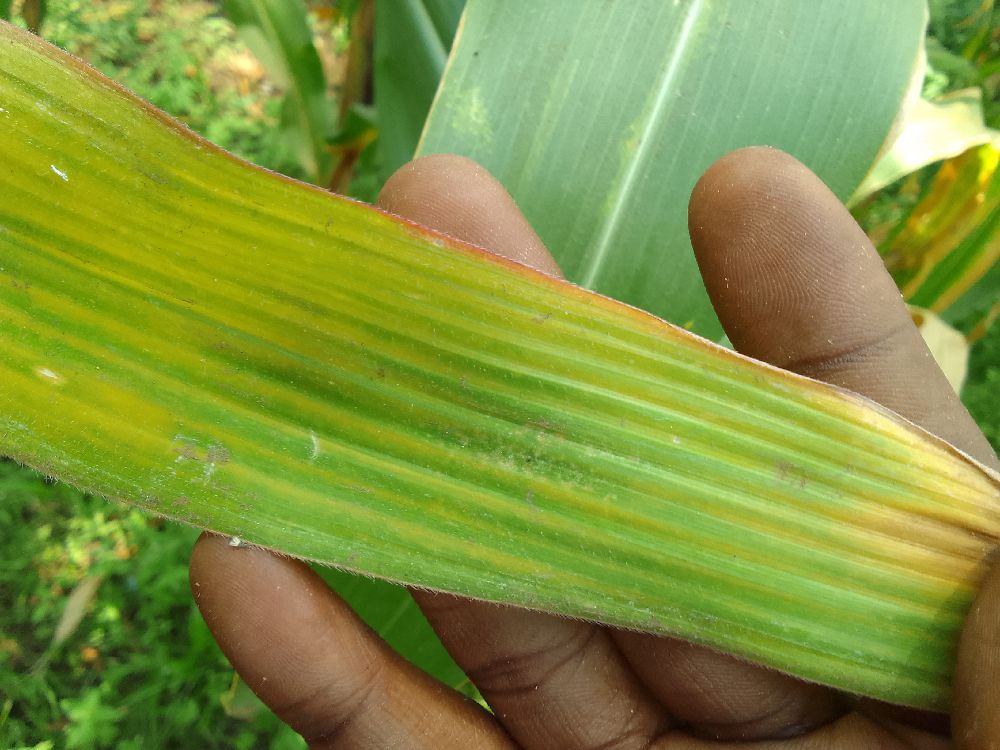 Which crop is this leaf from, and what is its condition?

maize, maize lethal necrosis
